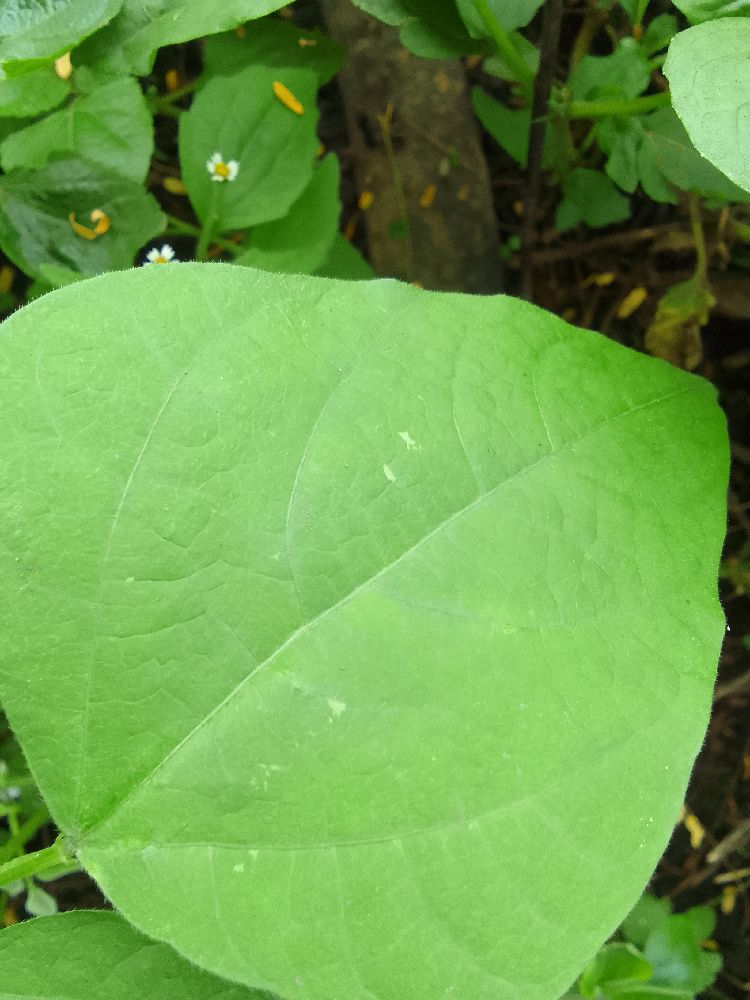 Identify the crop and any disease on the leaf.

common bean, healthy
